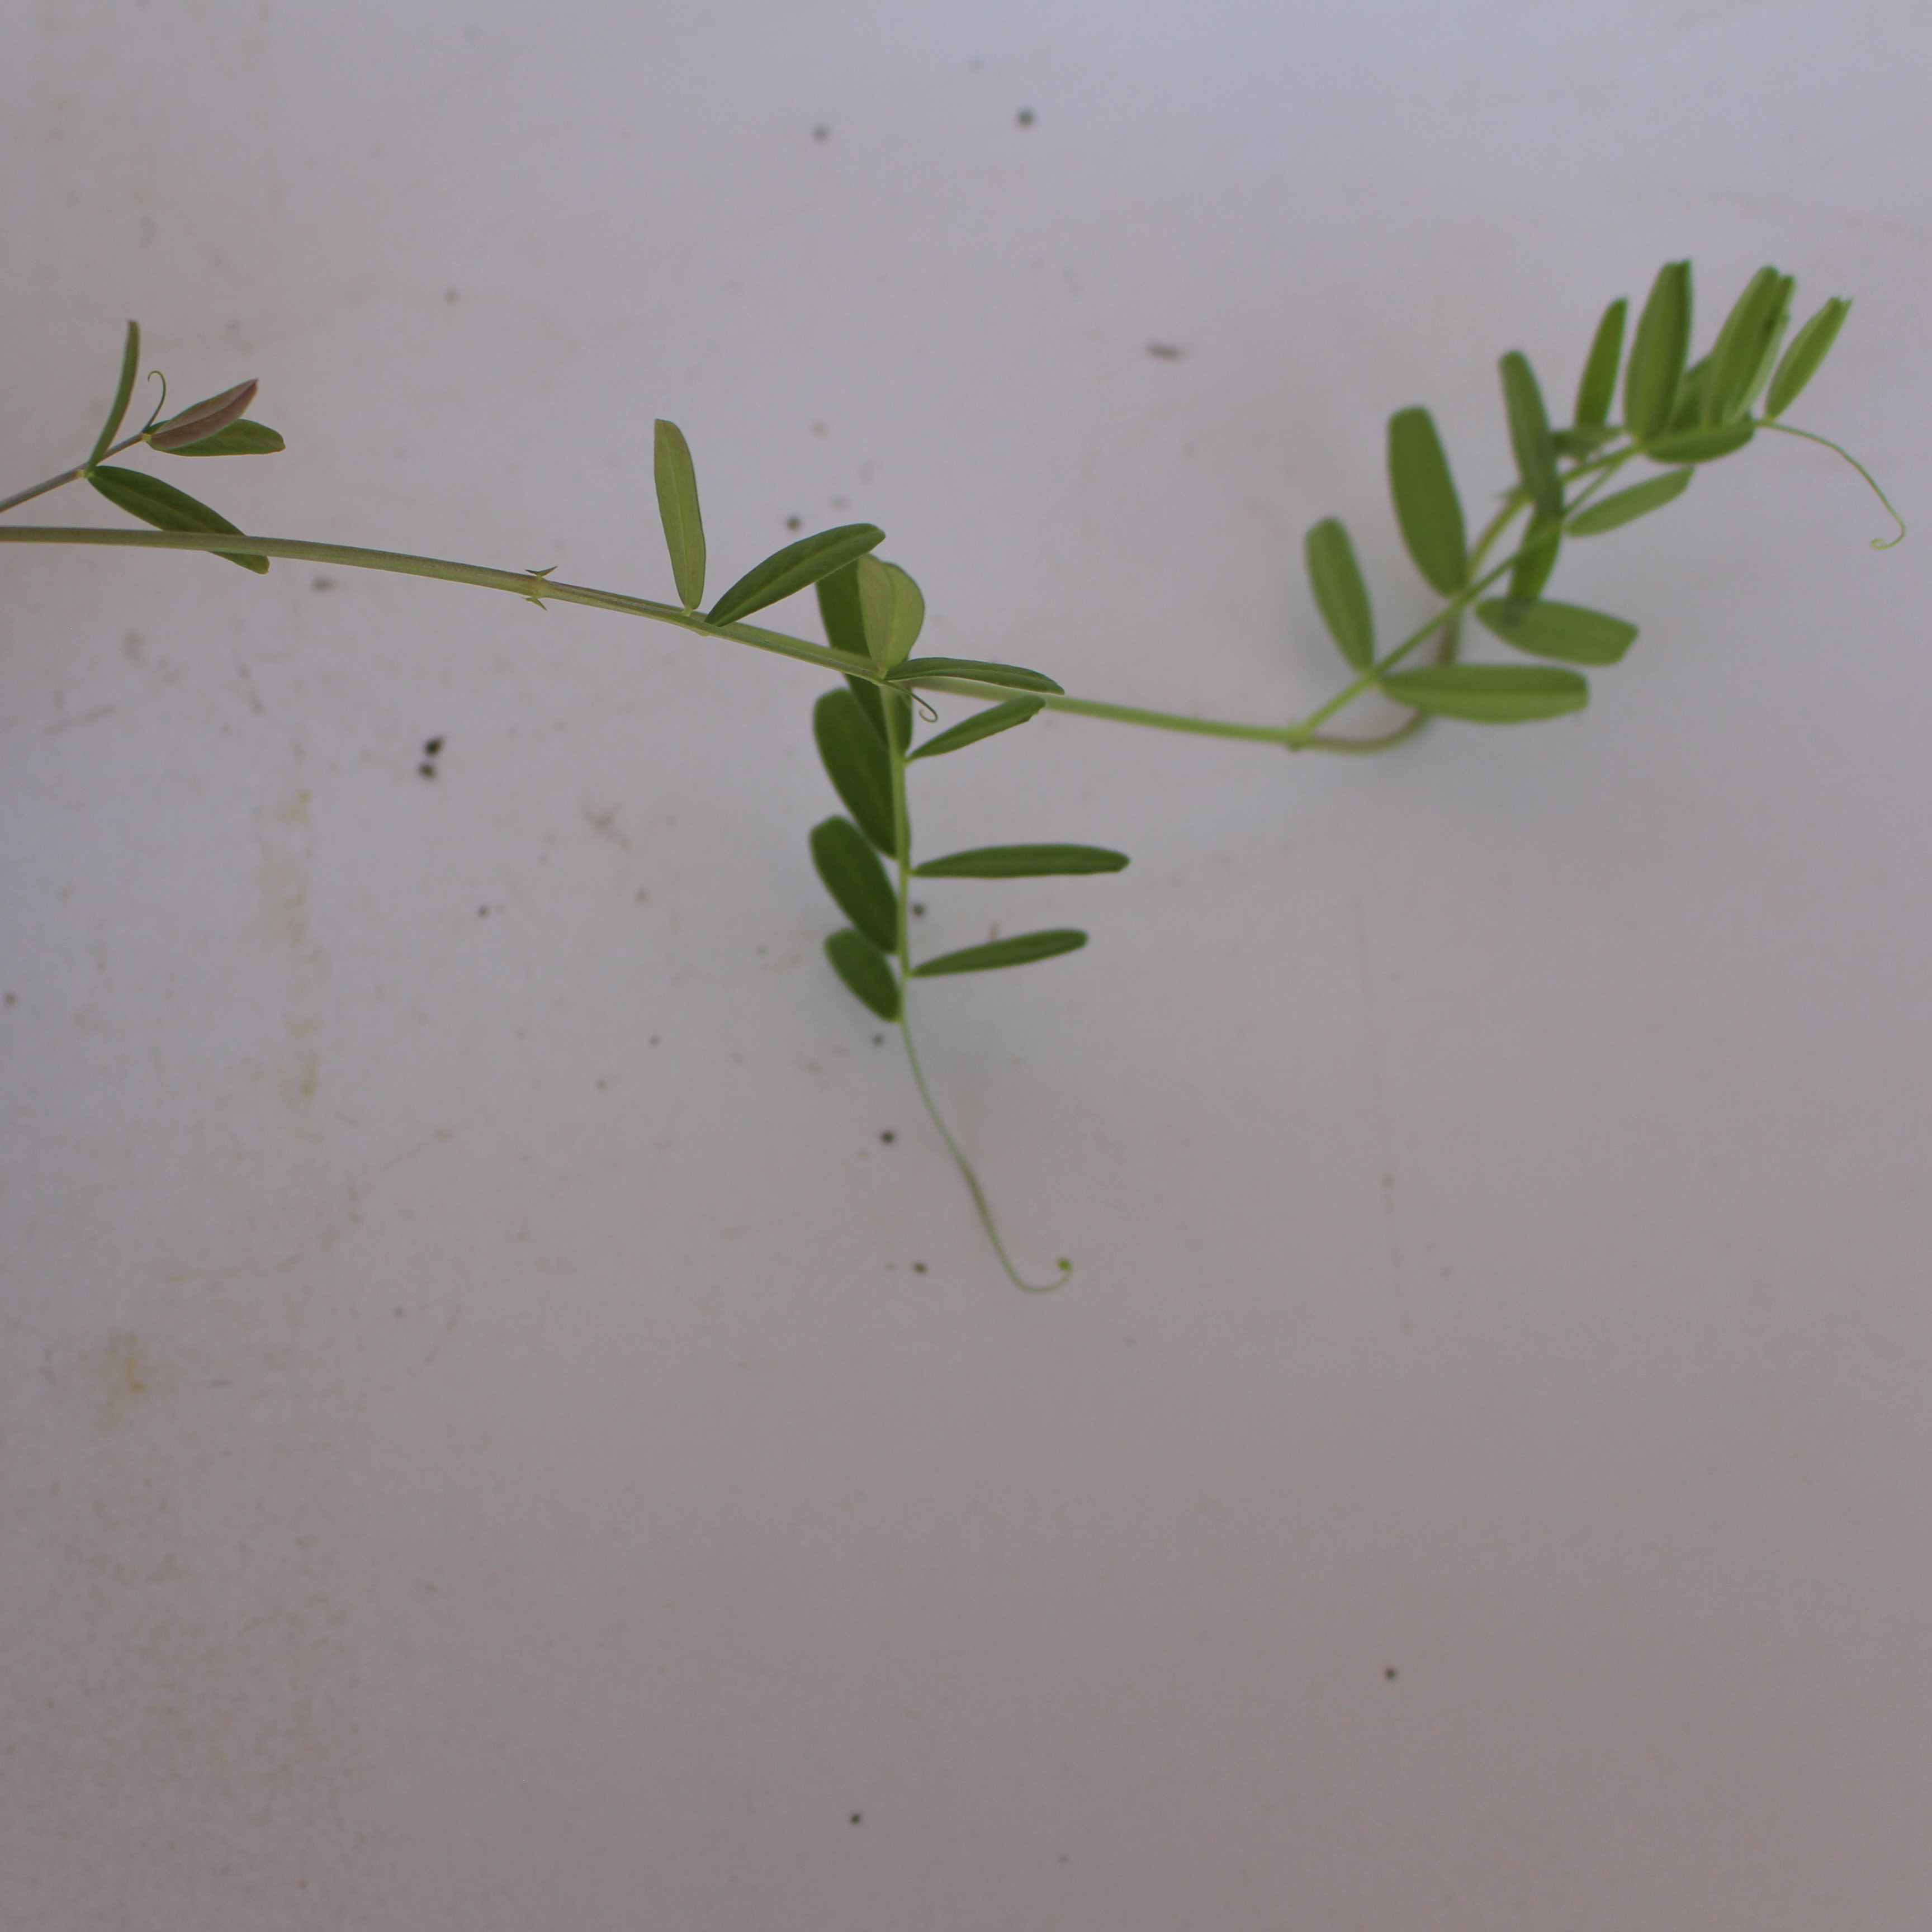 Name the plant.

Vicia sativa
